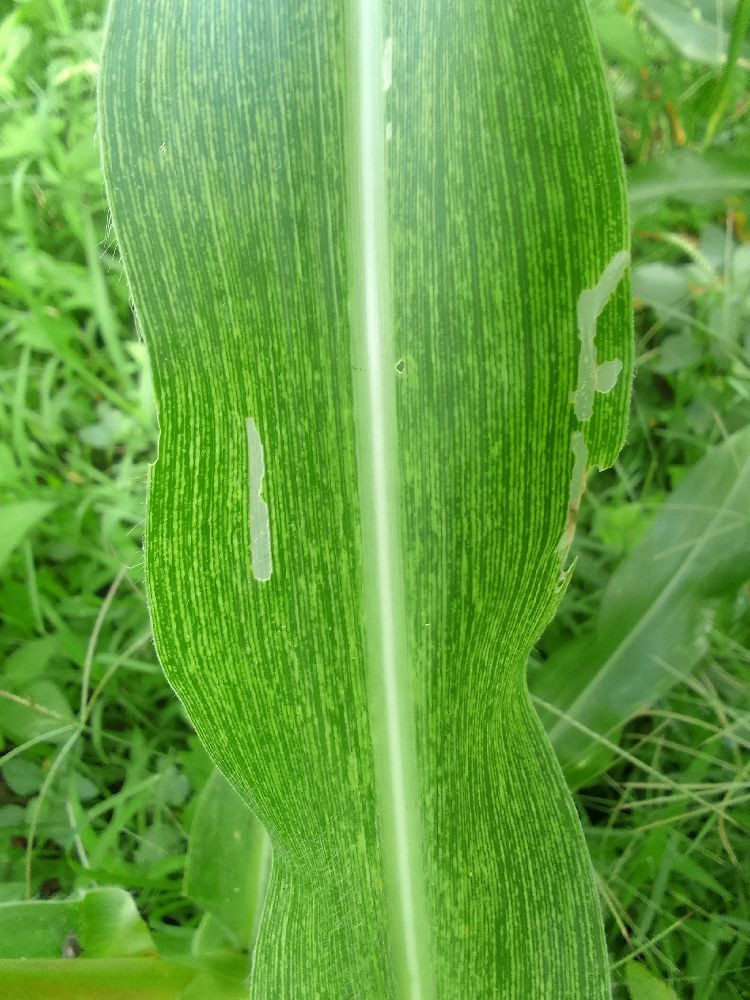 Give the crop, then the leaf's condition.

maize, maize streak virus
